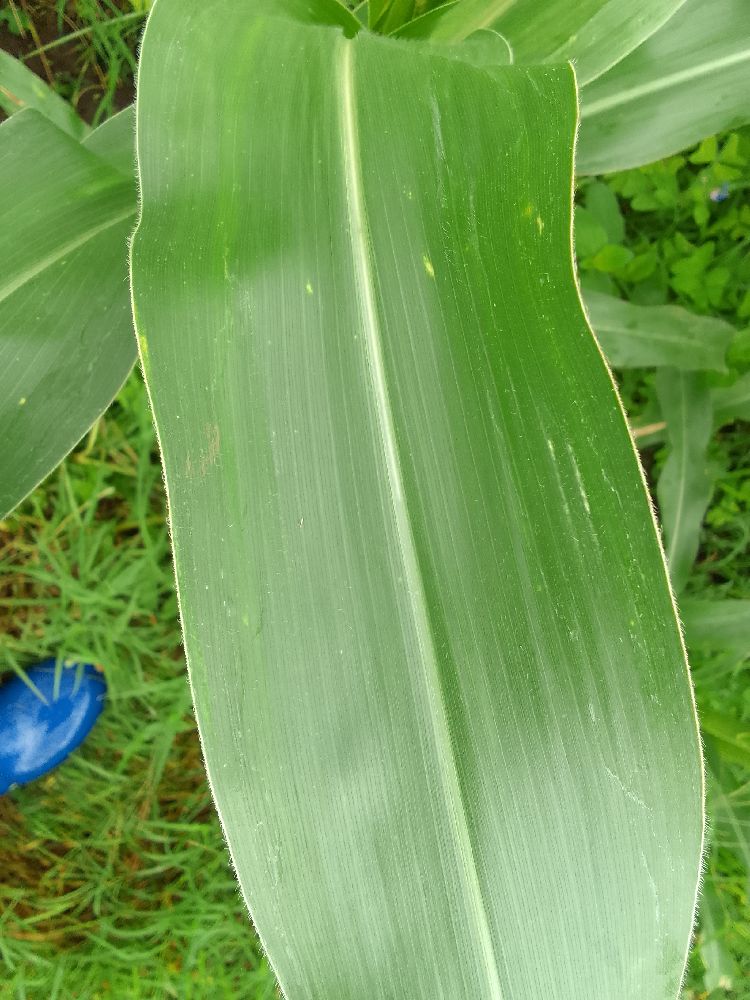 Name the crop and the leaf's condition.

maize, healthy
